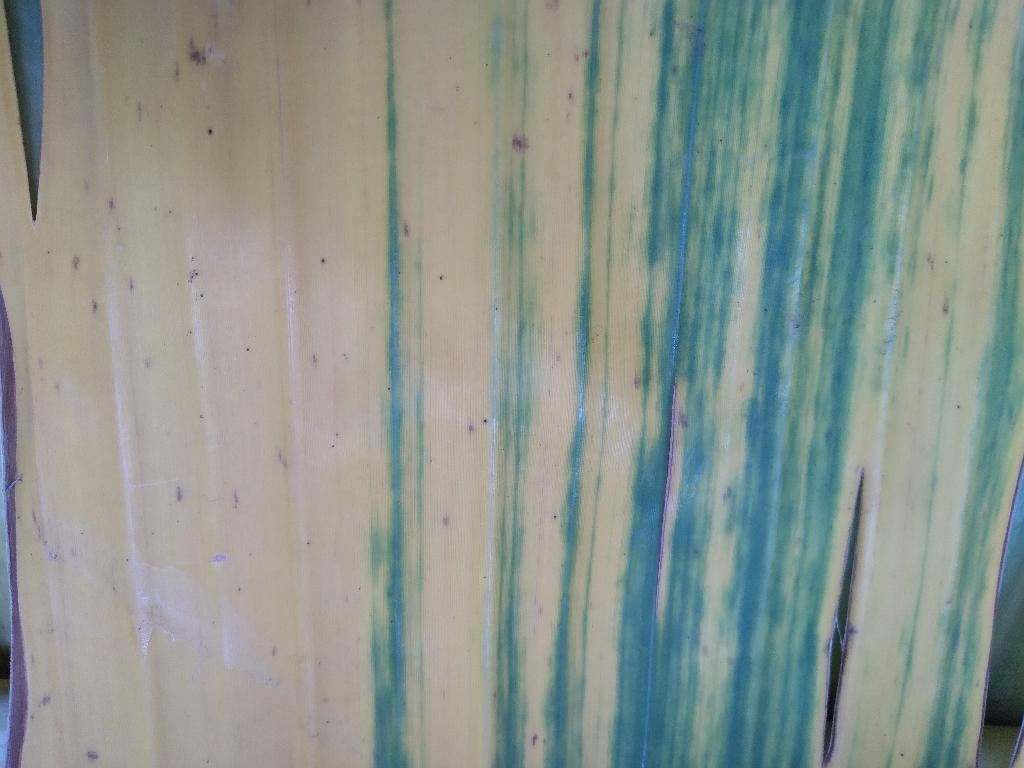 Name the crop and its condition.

banana, fusarium wilt race 1
